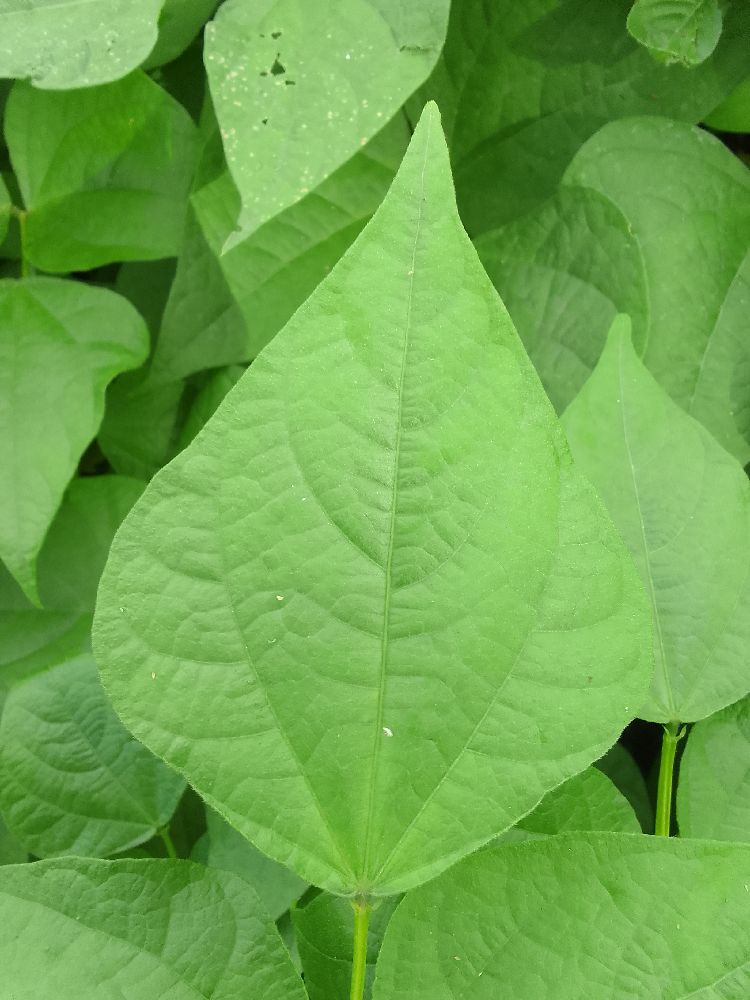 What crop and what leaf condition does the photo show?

common bean, healthy
